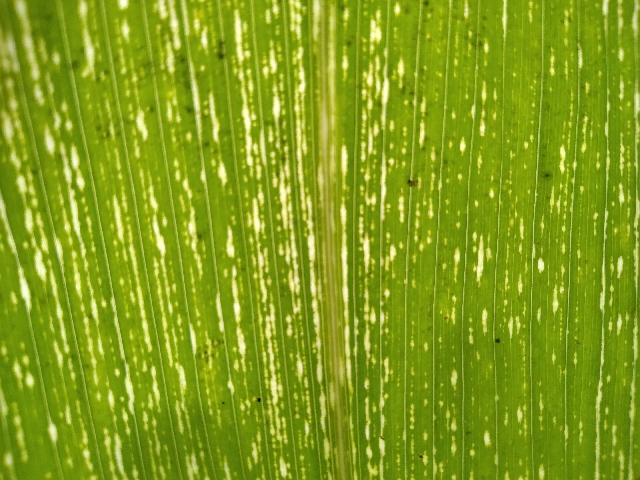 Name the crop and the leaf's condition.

maize, maize streak virus
